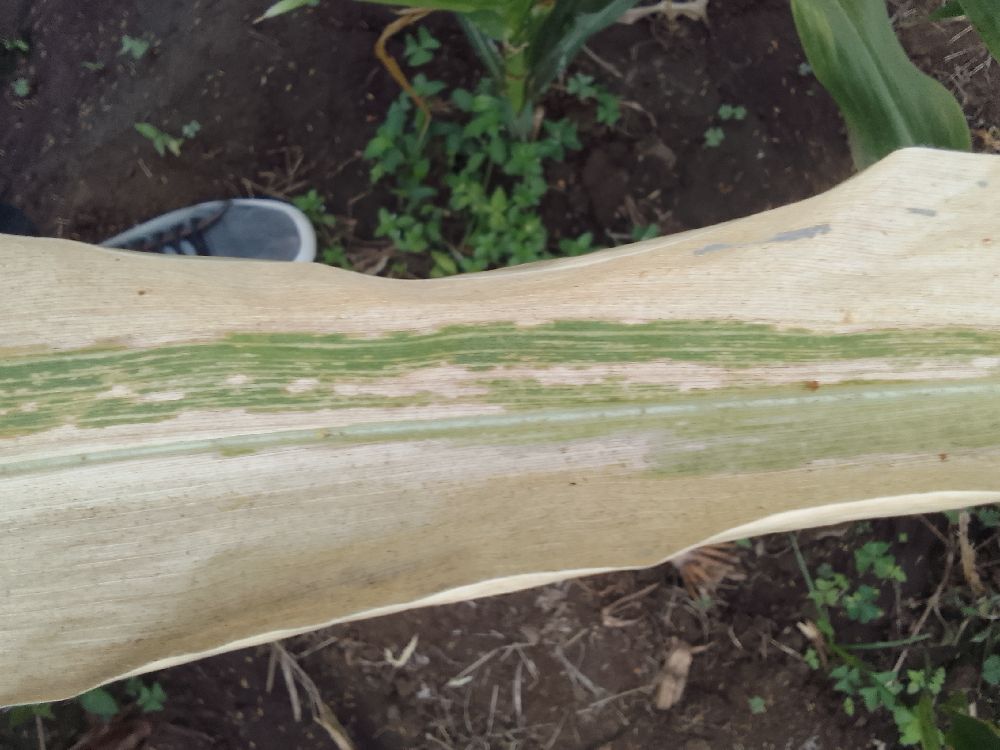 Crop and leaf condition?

maize, maize lethal necrosis
